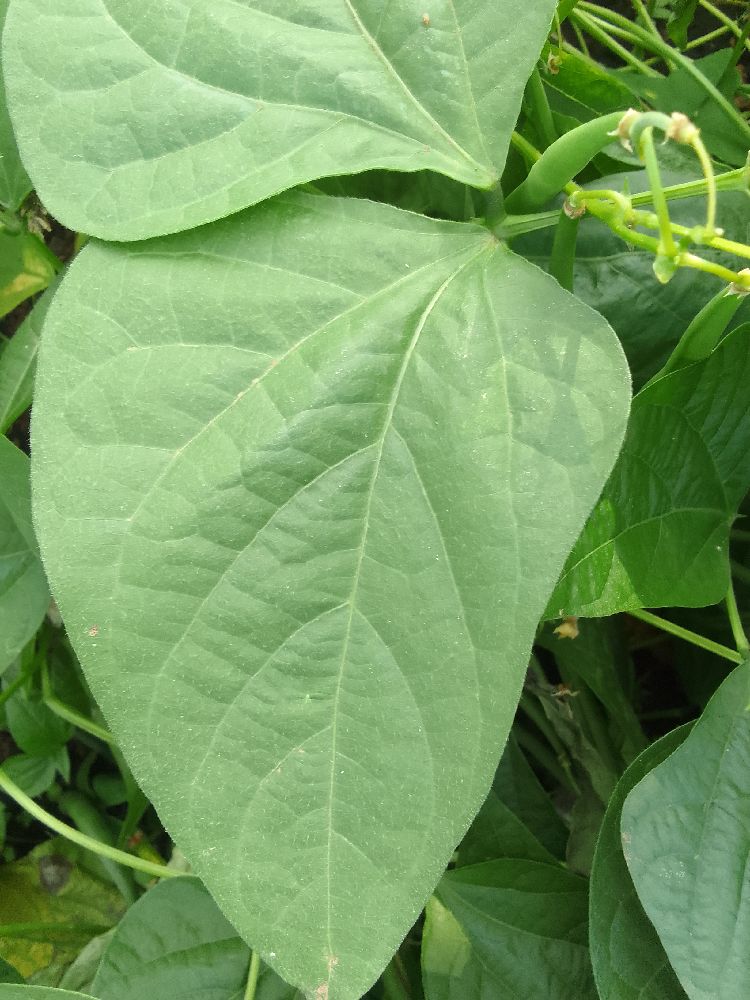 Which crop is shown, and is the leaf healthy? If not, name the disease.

common bean, healthy
